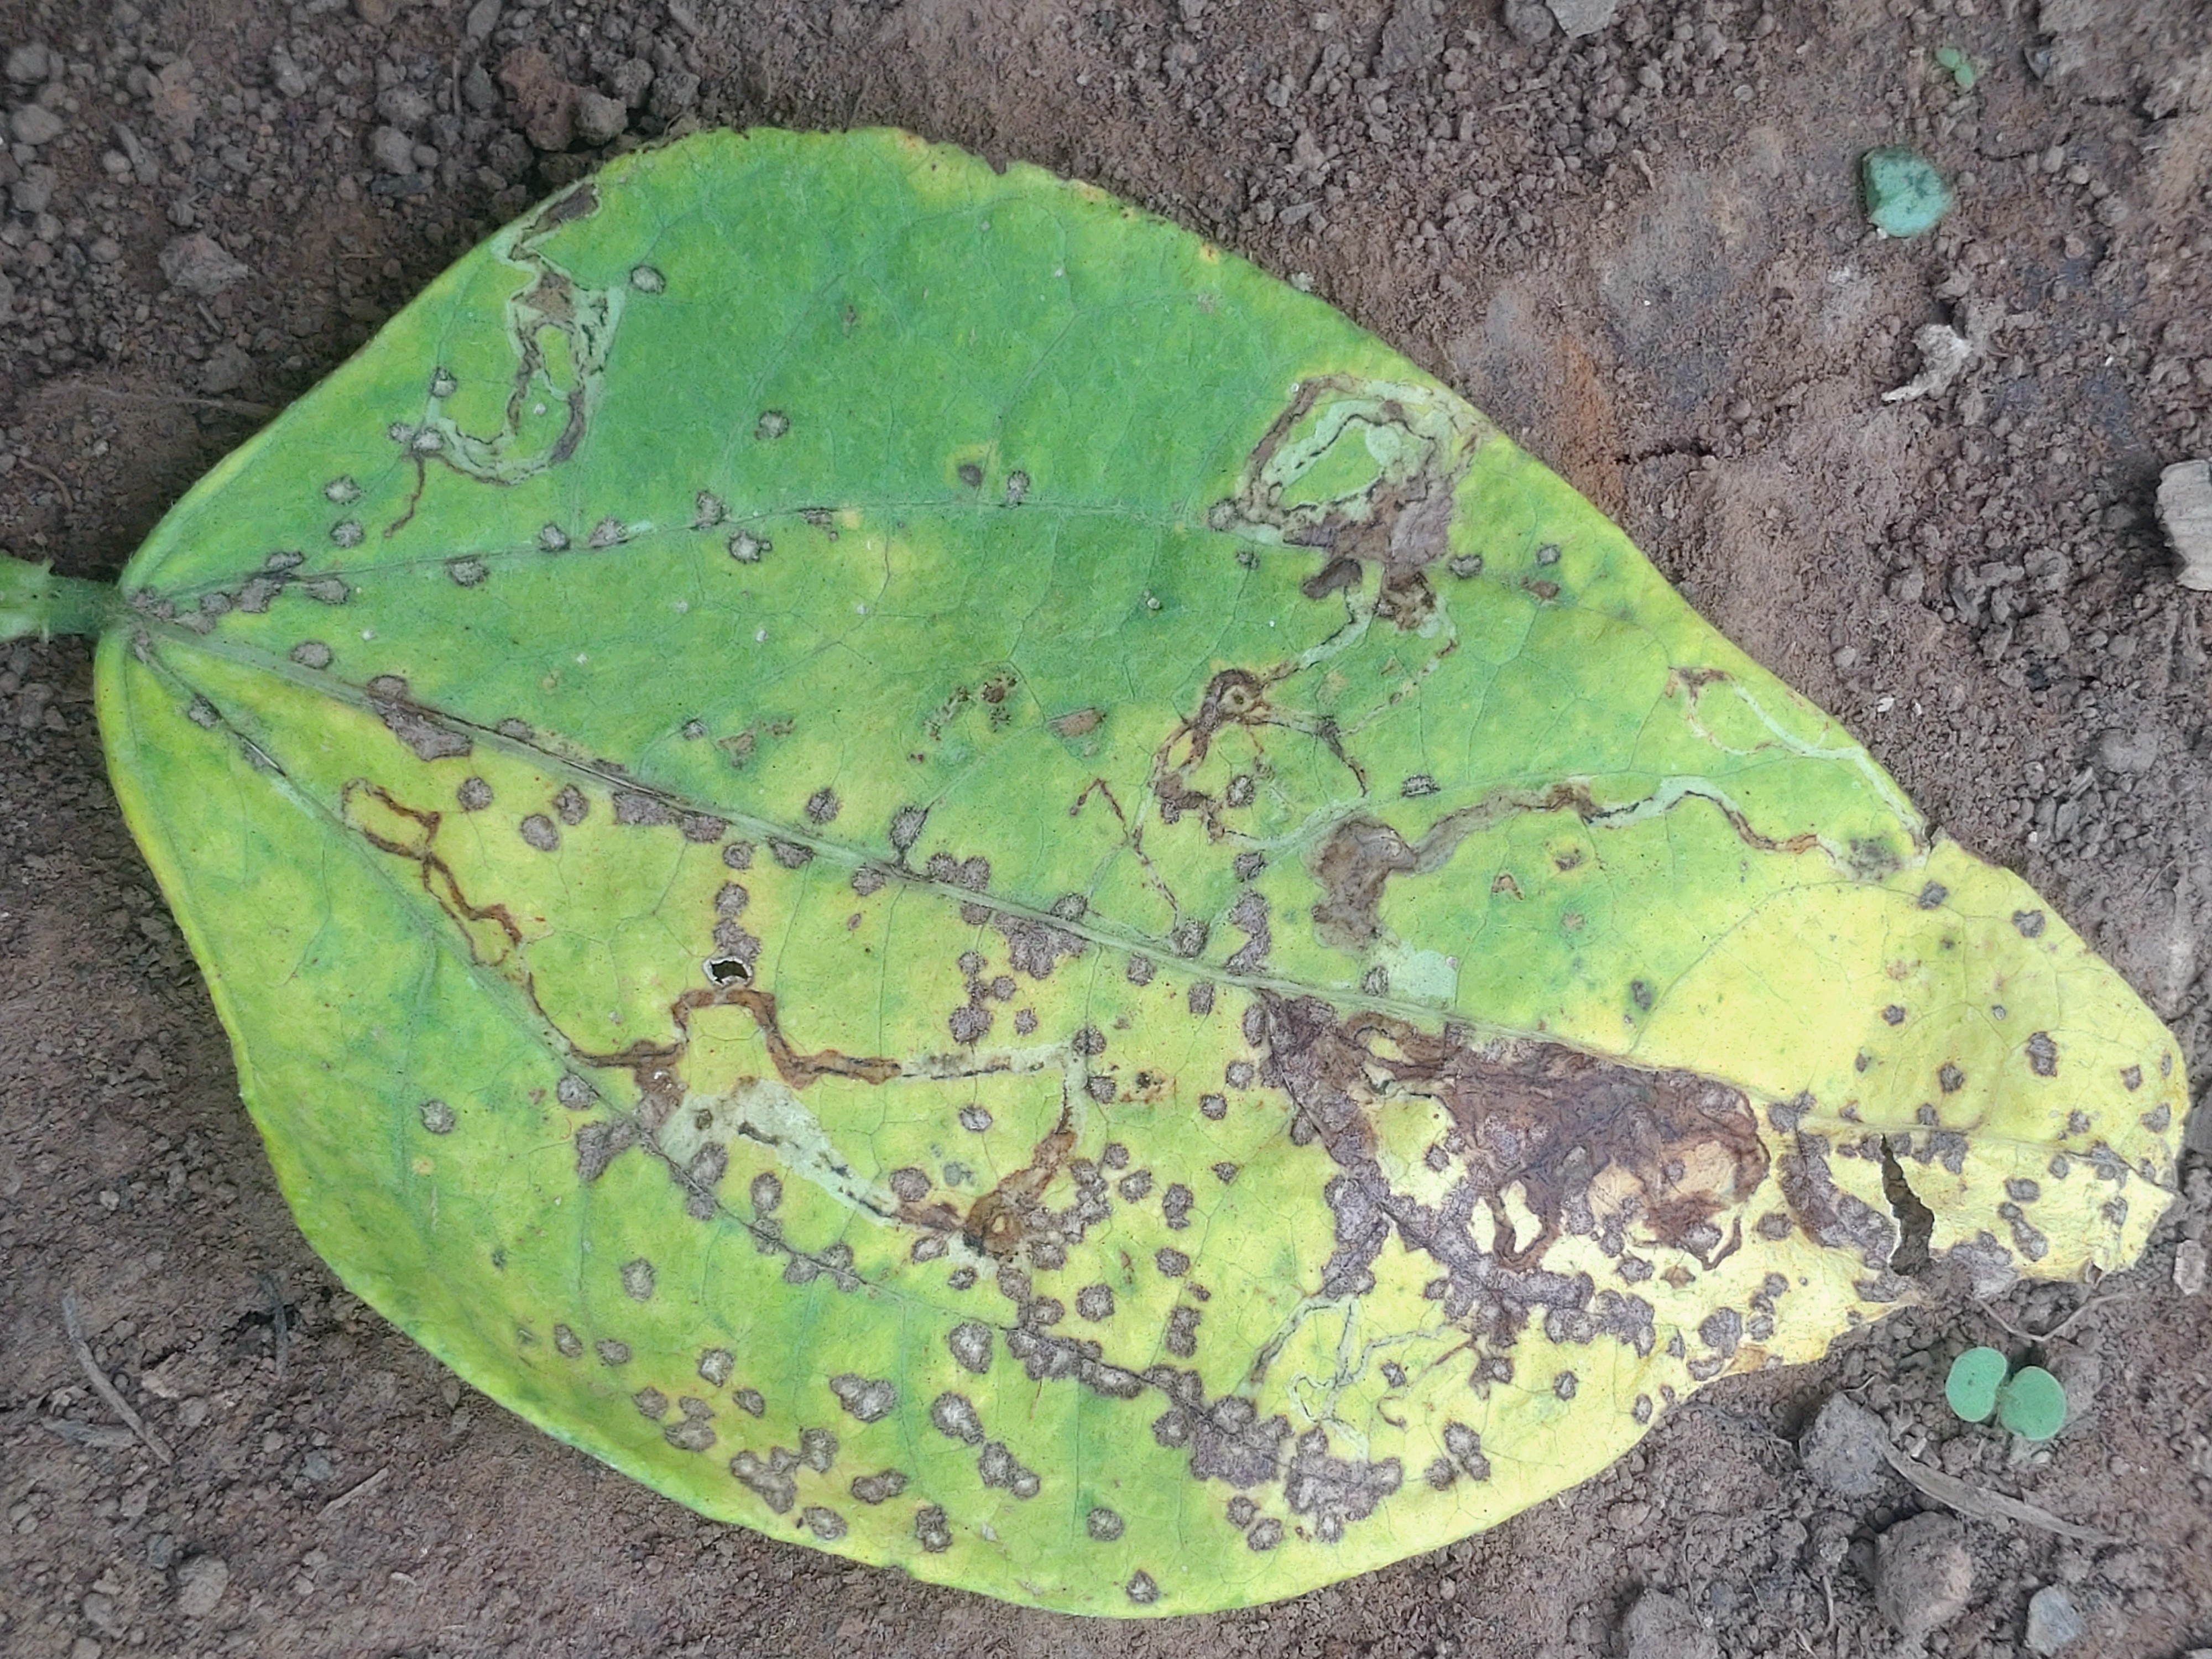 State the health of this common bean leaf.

anthracnose
